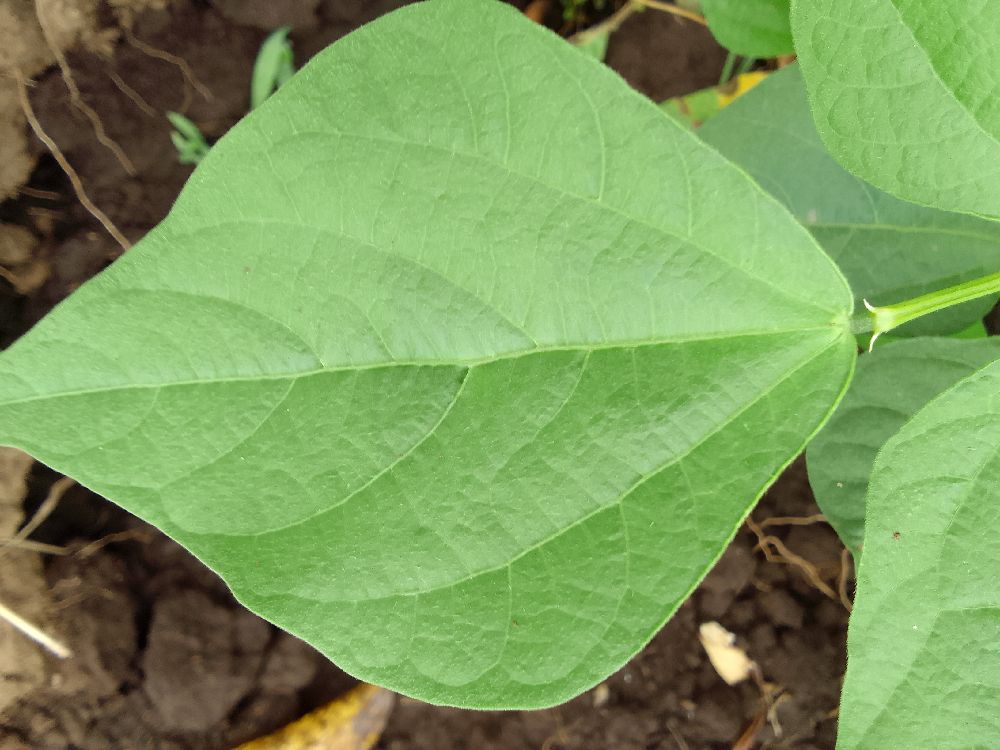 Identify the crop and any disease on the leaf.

common bean, healthy
